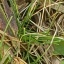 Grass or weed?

grass
